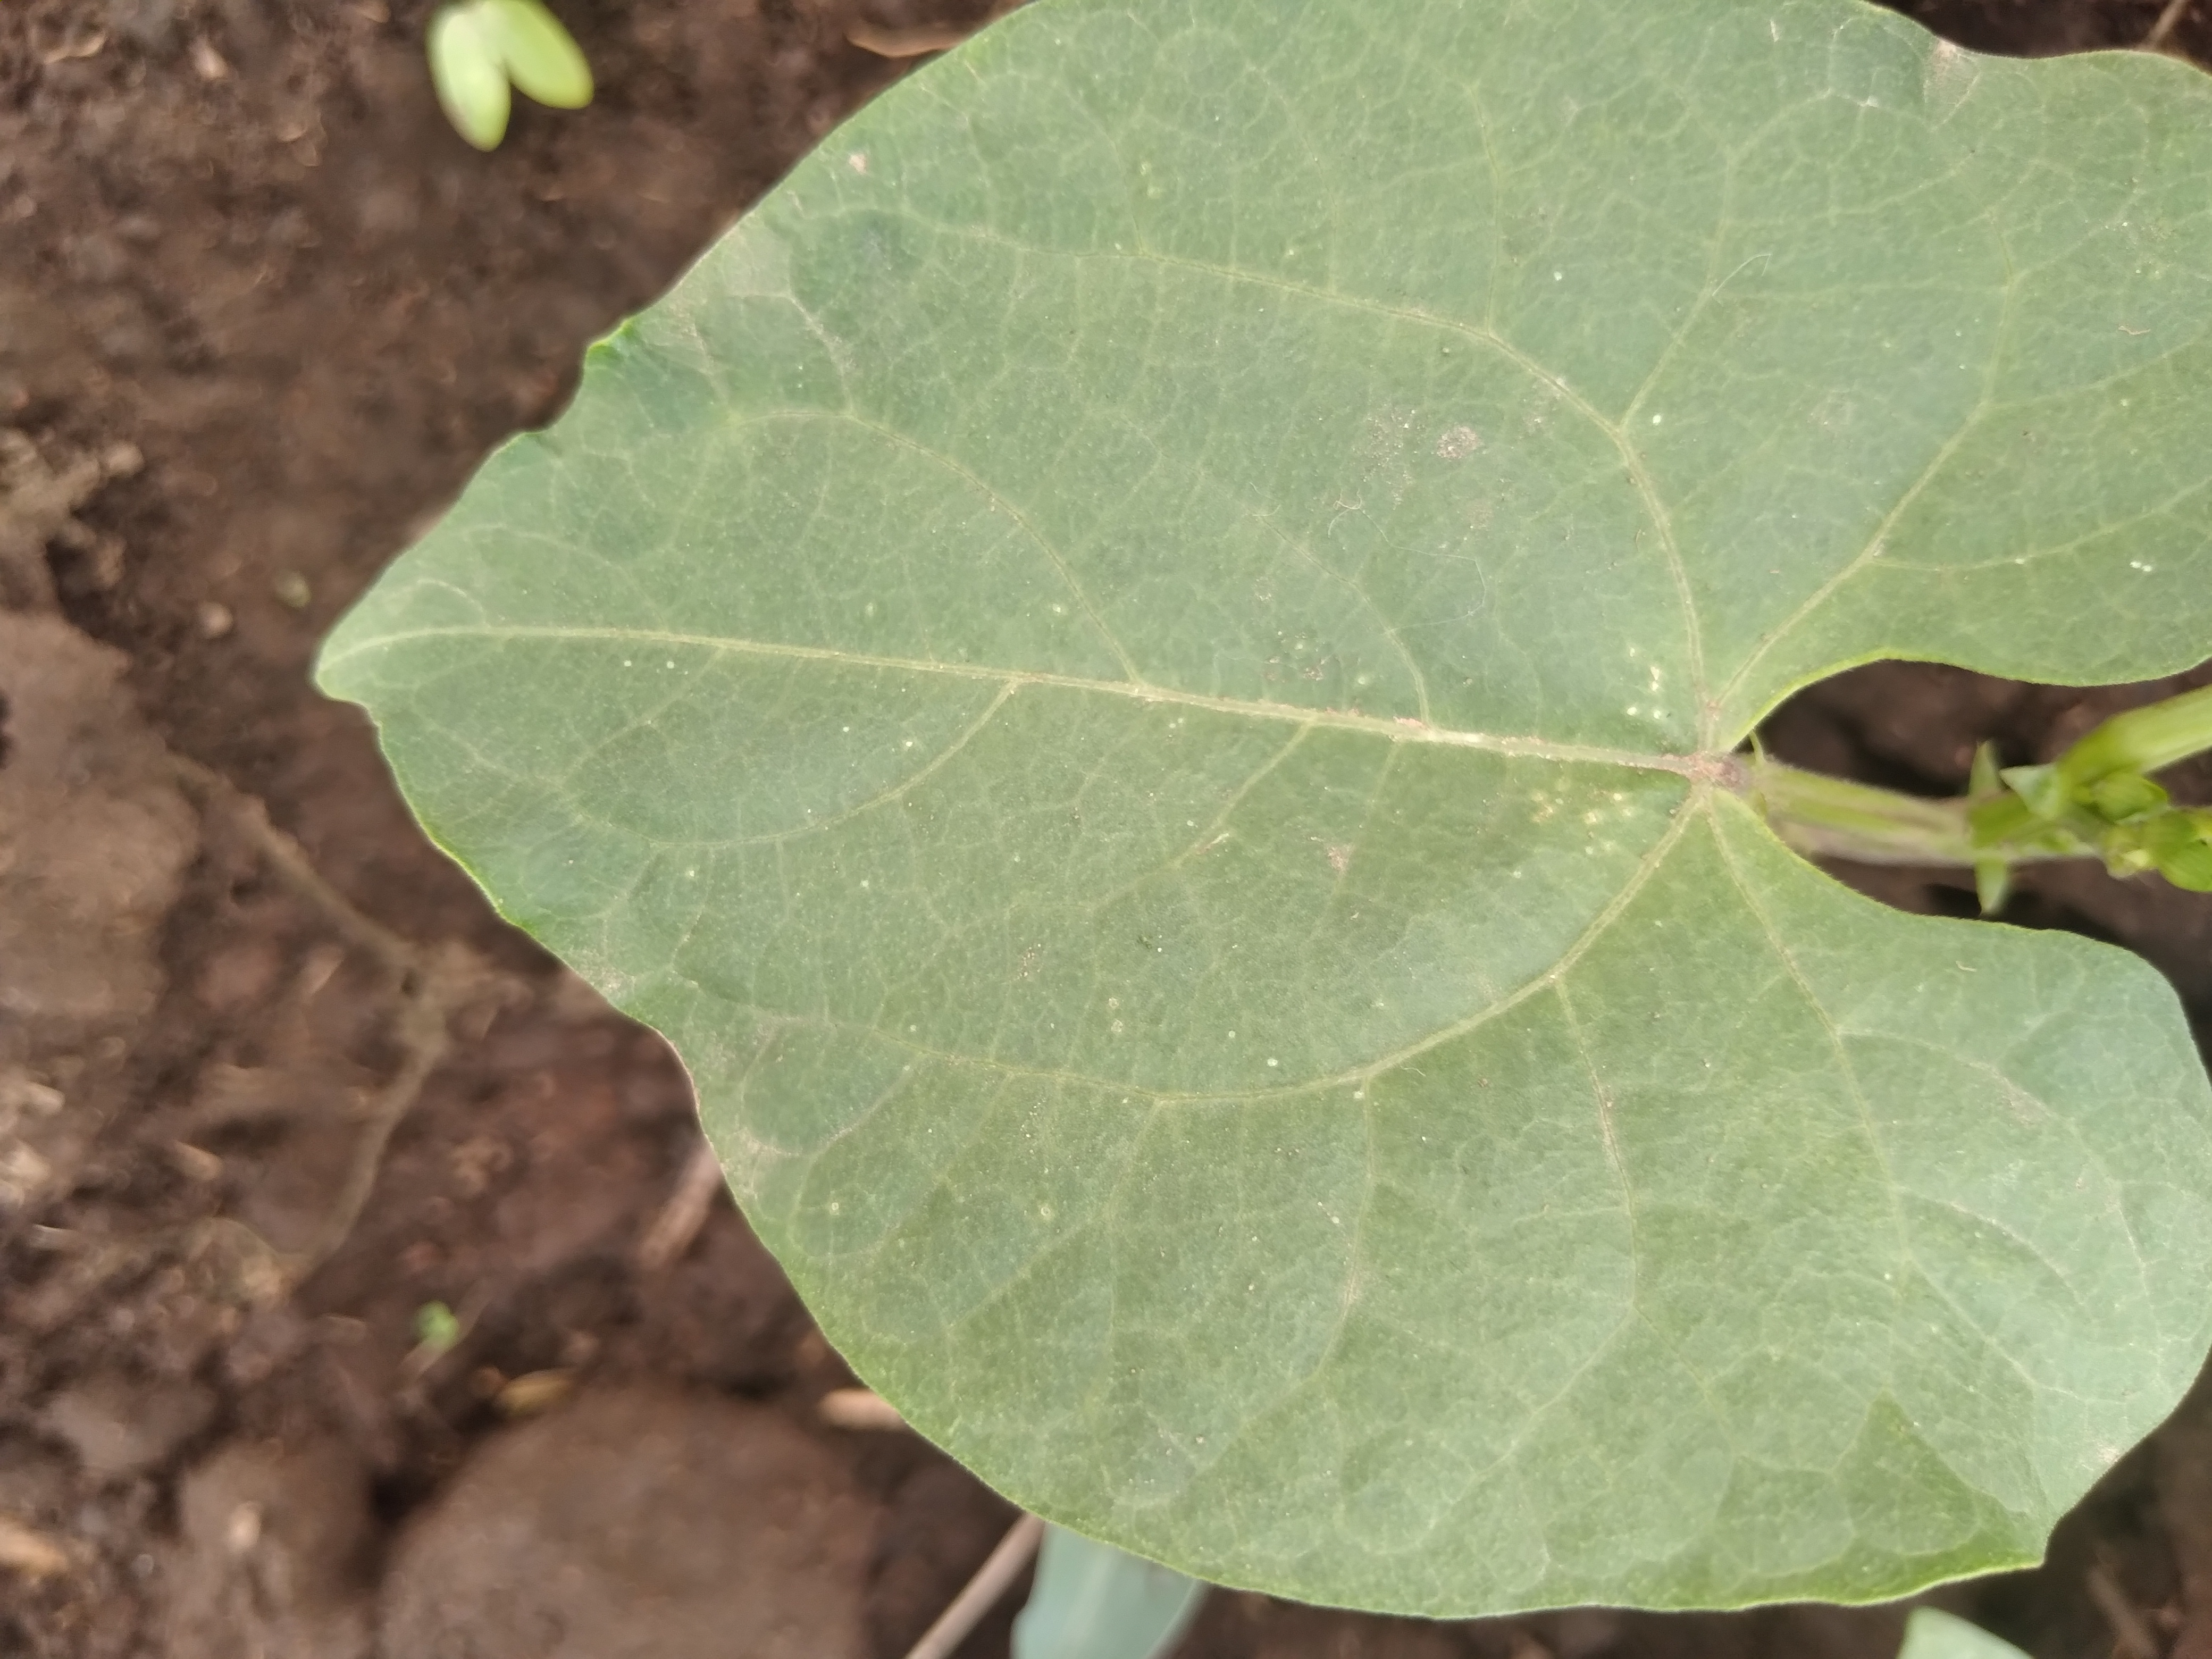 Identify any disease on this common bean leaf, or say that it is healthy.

healthy
